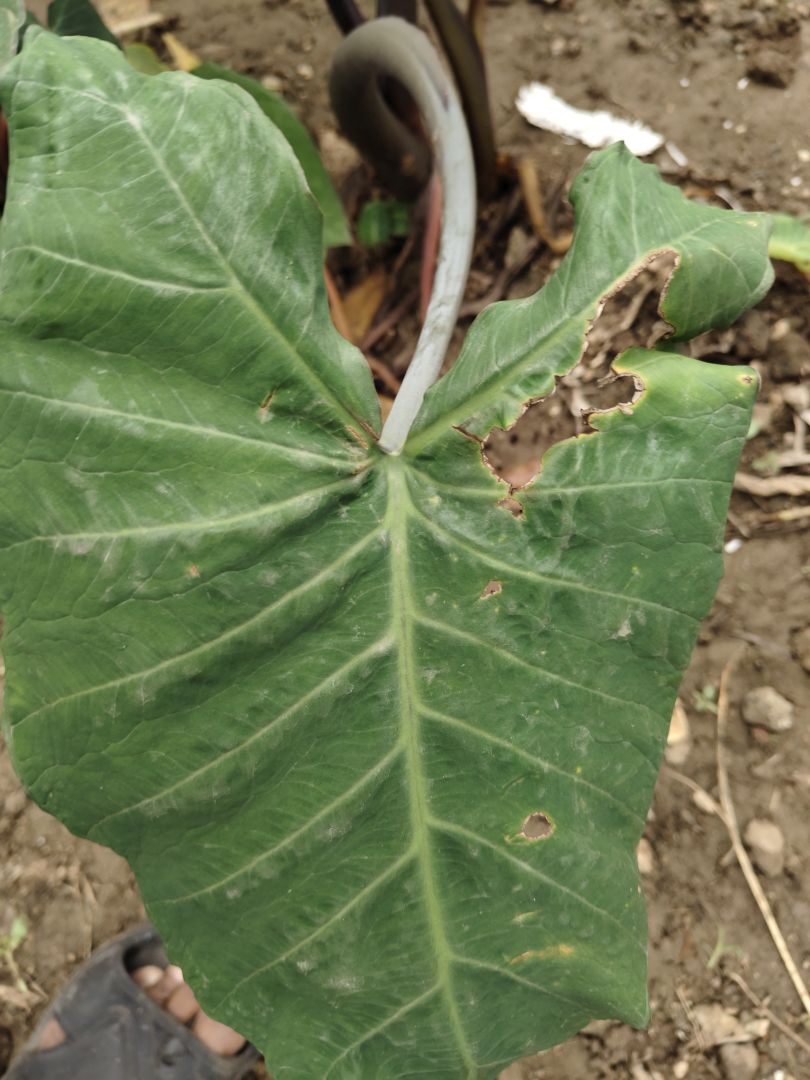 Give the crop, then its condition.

taro, leaf blight
